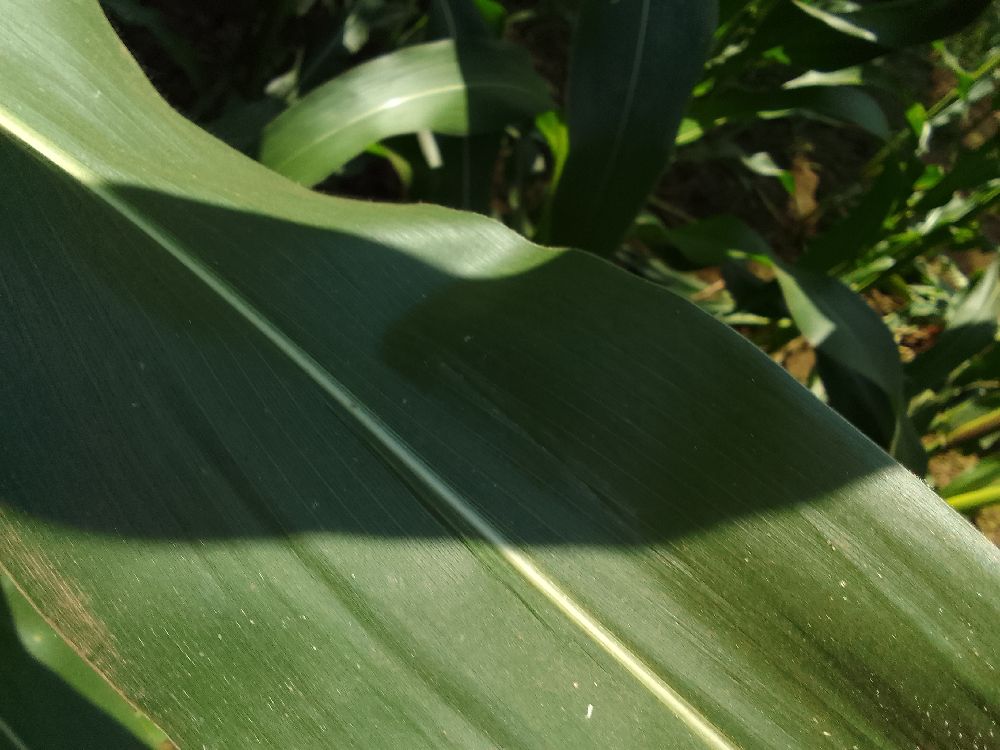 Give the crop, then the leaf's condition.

maize, healthy
